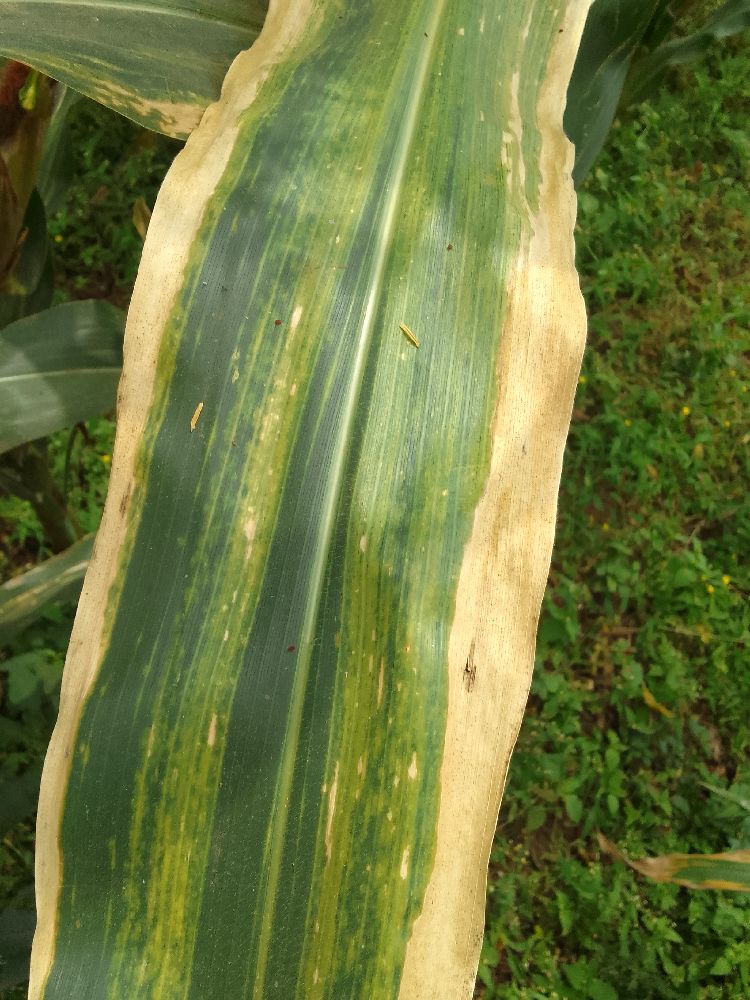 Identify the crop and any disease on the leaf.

maize, maize lethal necrosis
